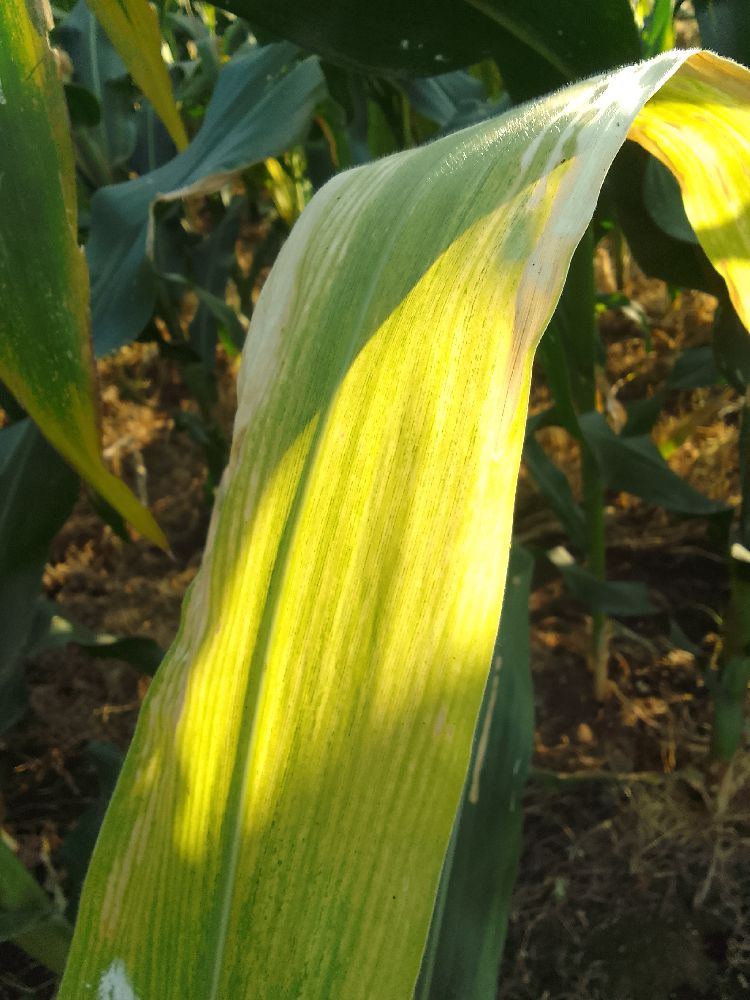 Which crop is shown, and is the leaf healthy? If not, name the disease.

maize, maize lethal necrosis
